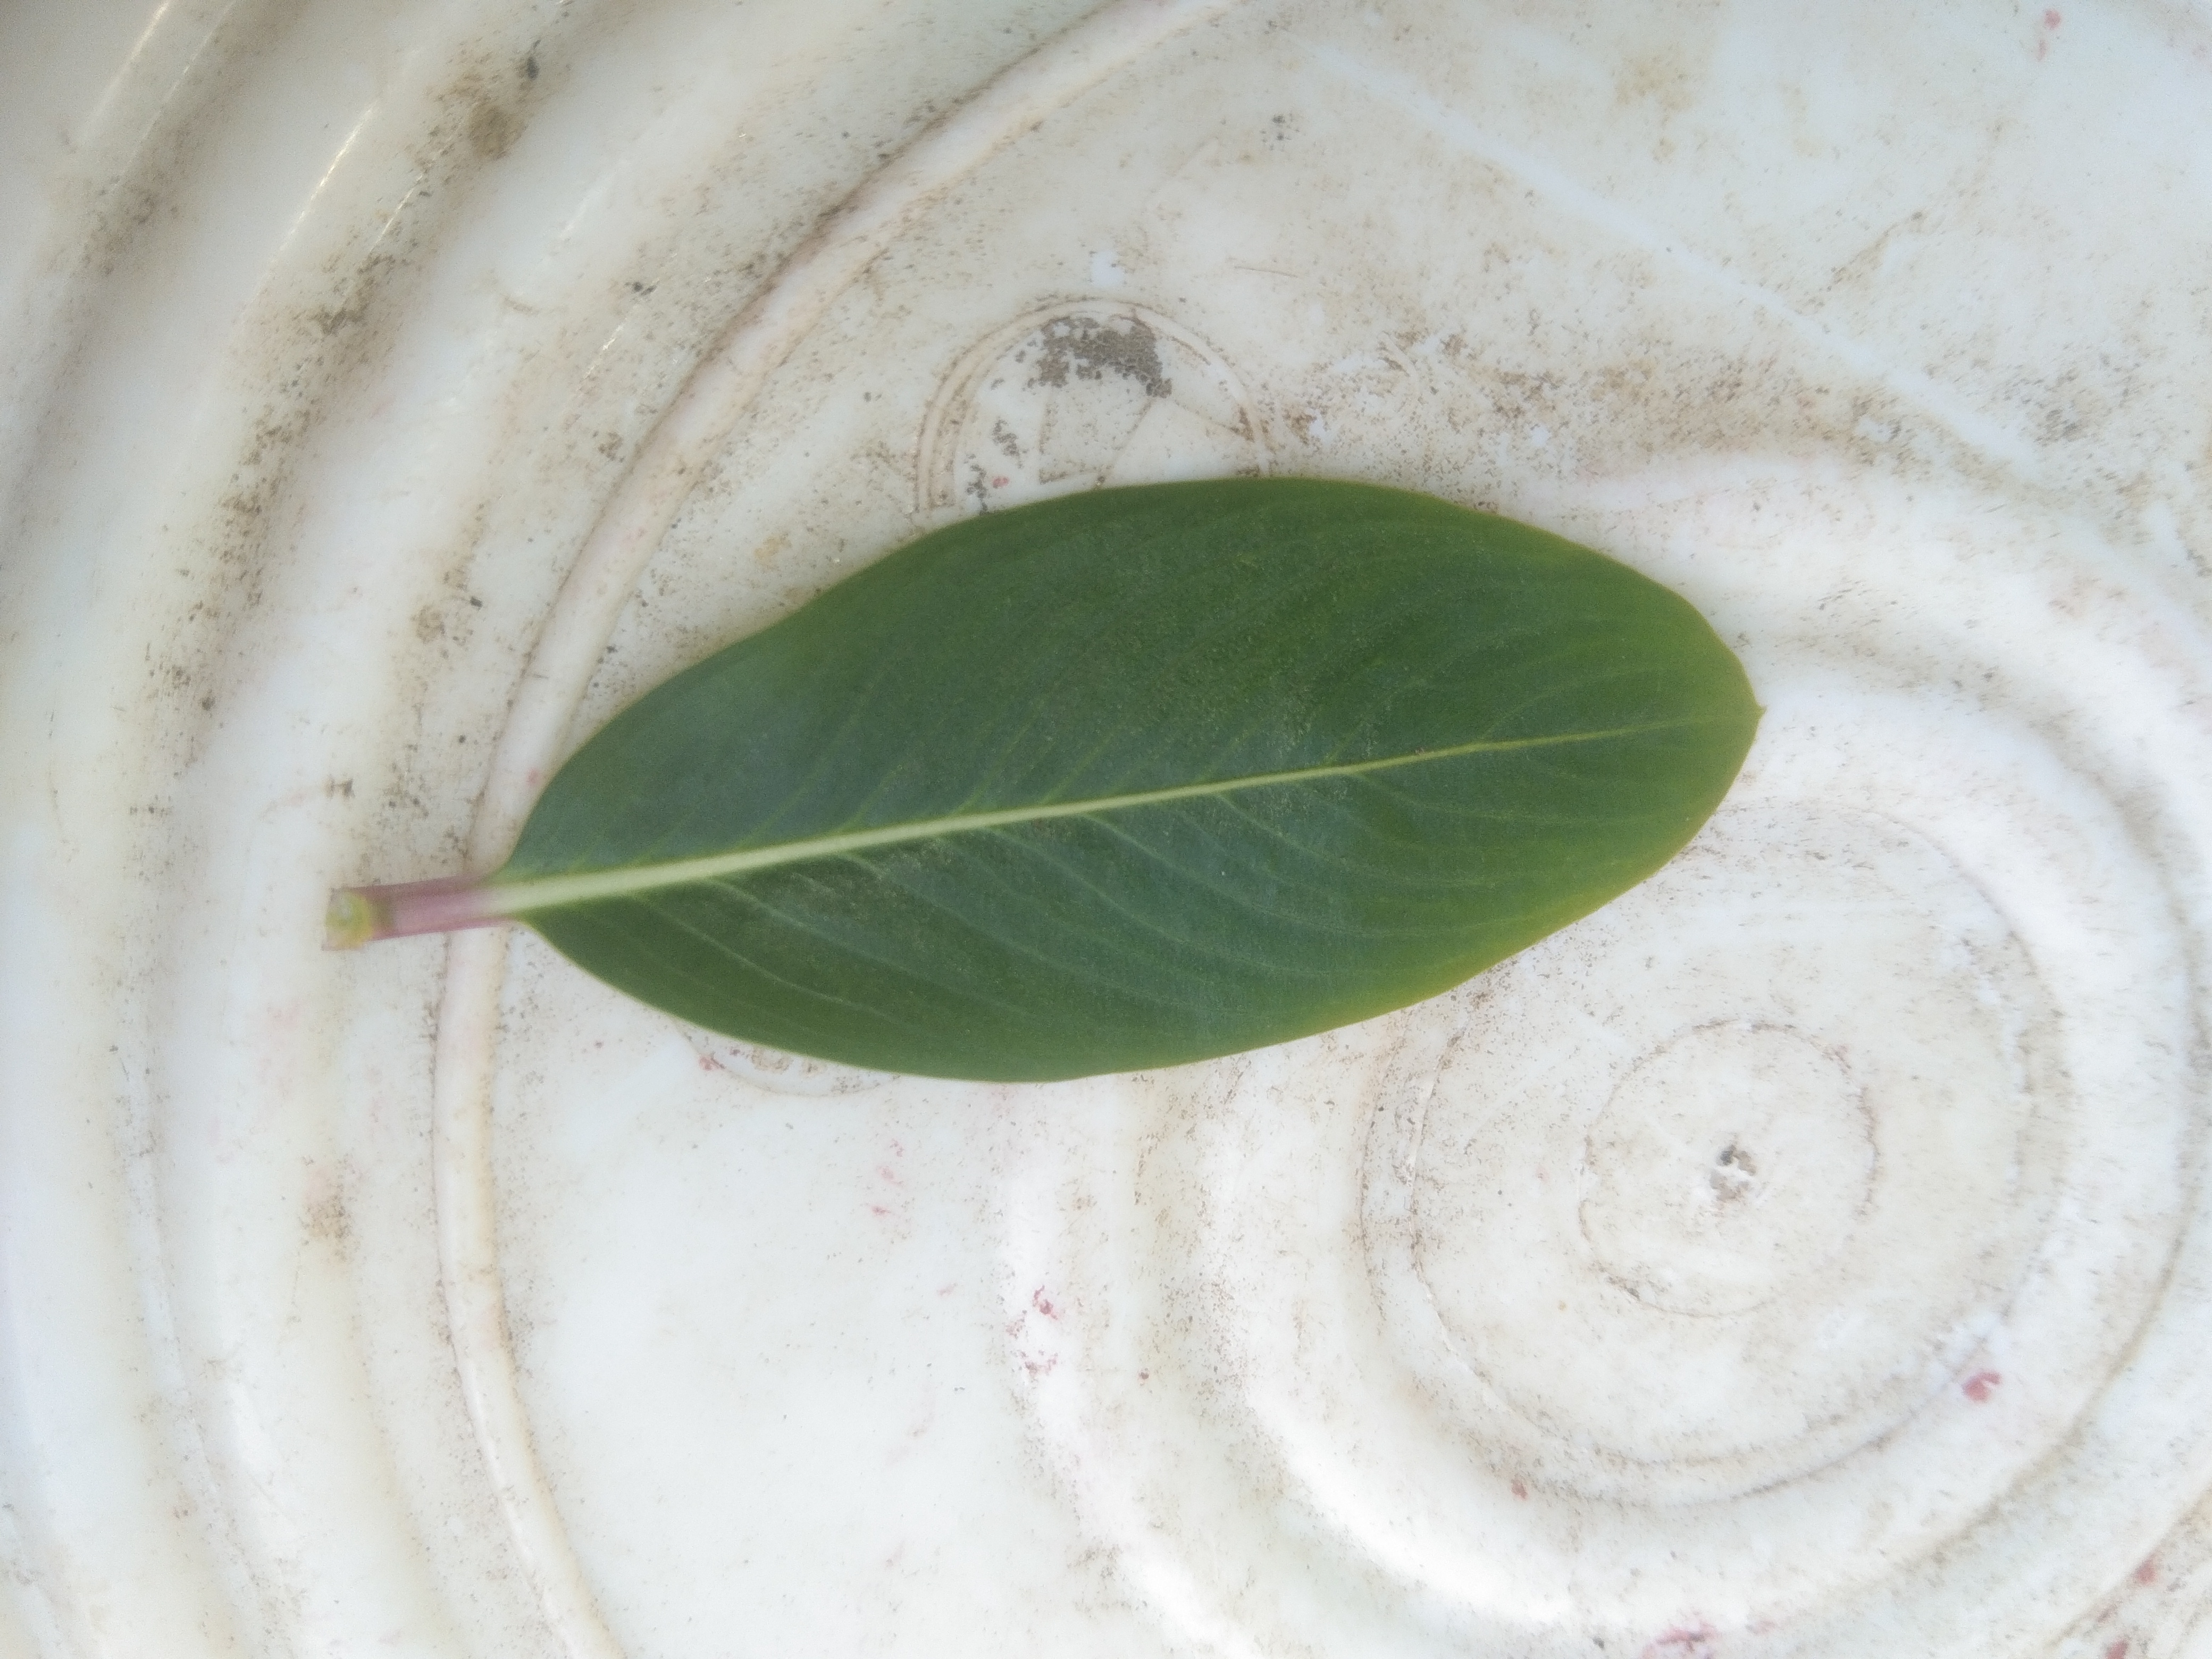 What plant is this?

rose periwinkle
